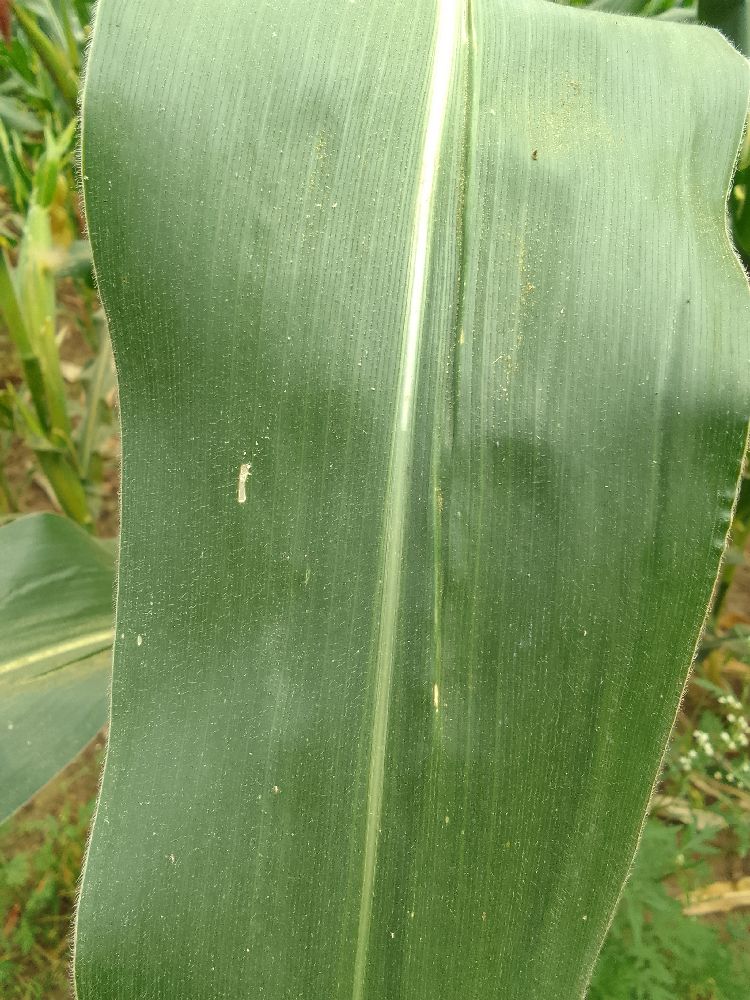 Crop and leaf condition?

maize, healthy
